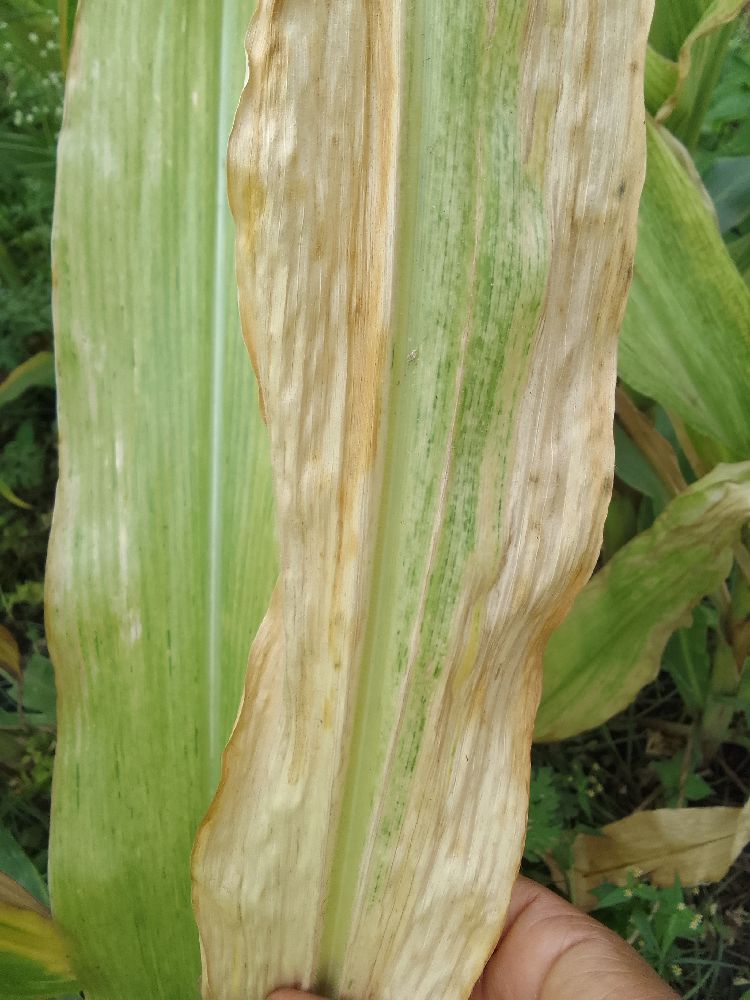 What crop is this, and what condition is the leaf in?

maize, maize lethal necrosis
